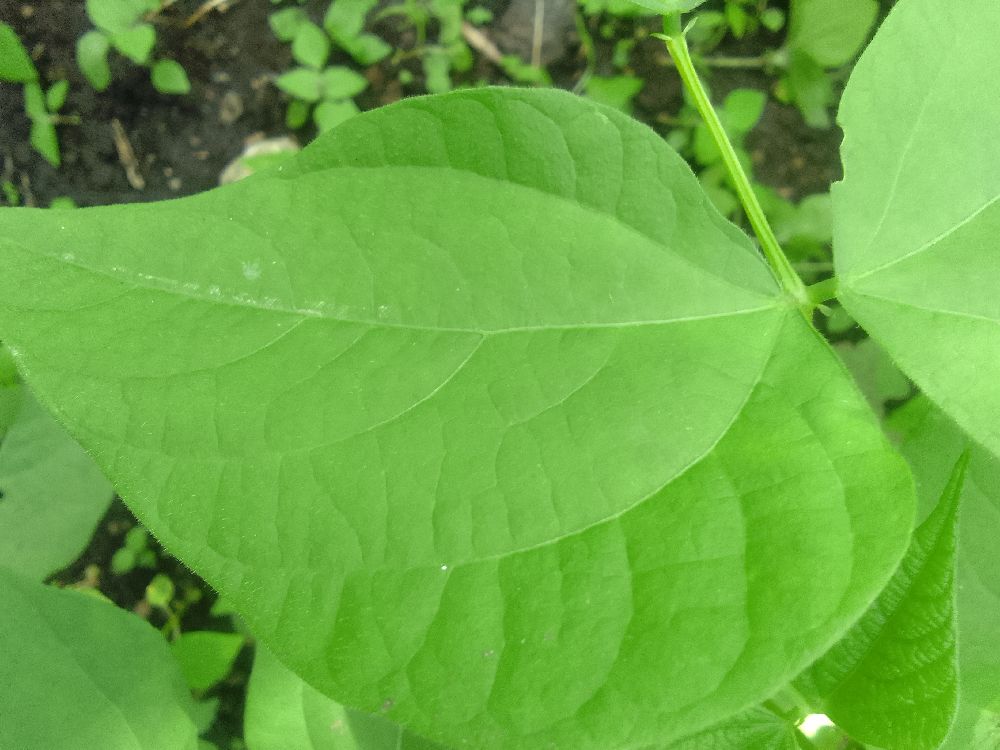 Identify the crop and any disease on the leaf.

common bean, healthy
